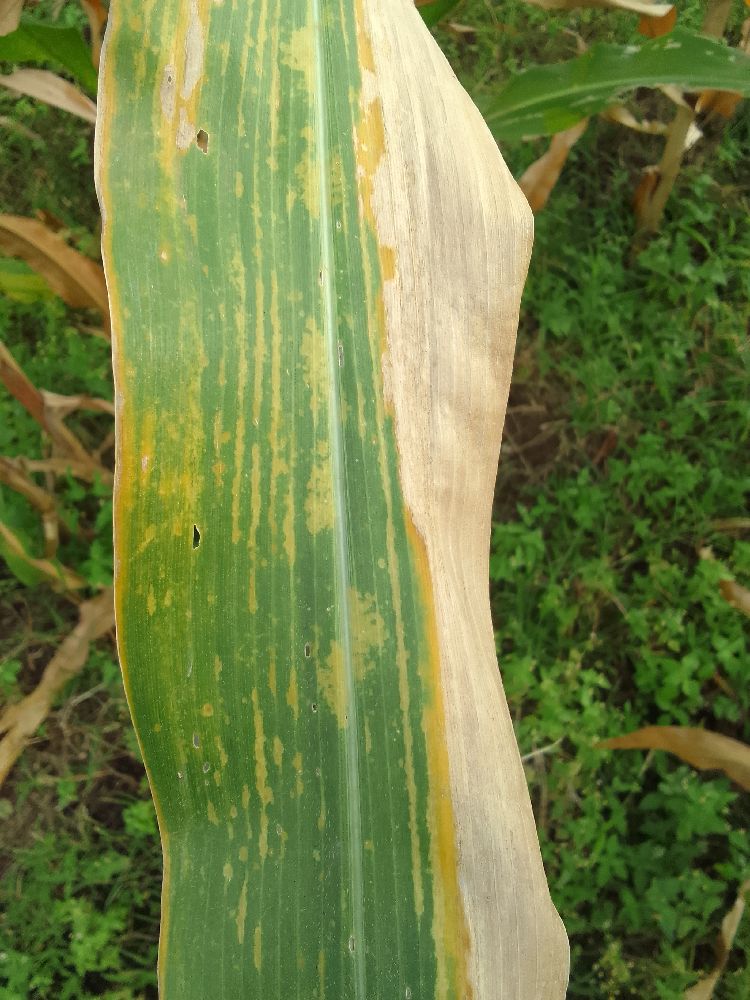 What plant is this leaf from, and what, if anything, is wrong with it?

maize, maize lethal necrosis
